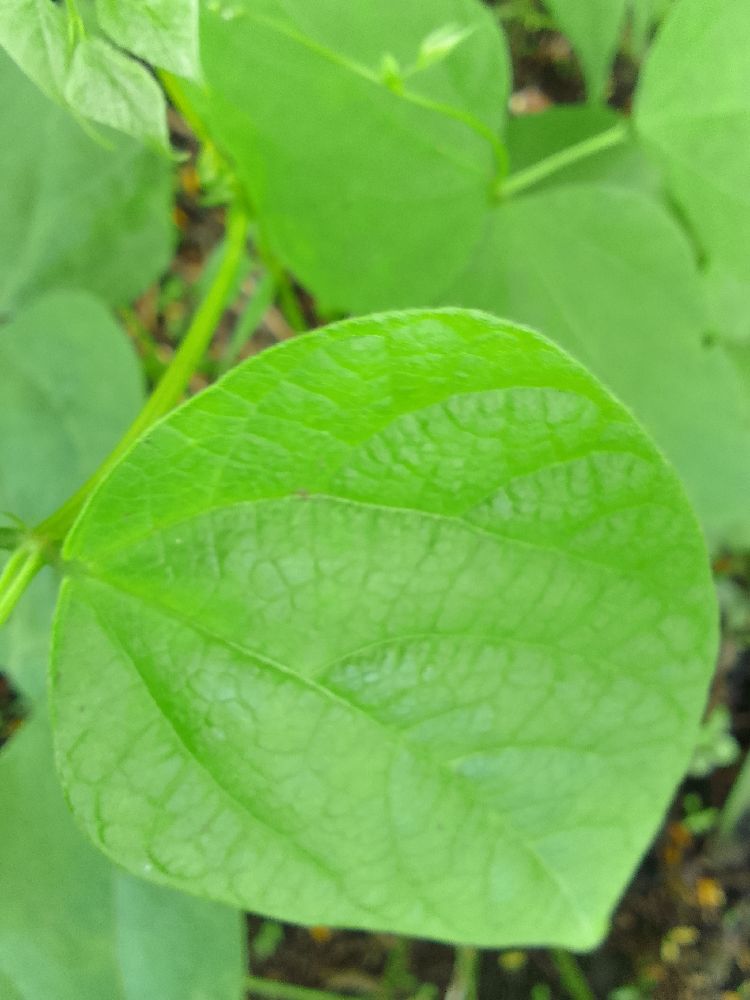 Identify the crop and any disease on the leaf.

common bean, healthy
